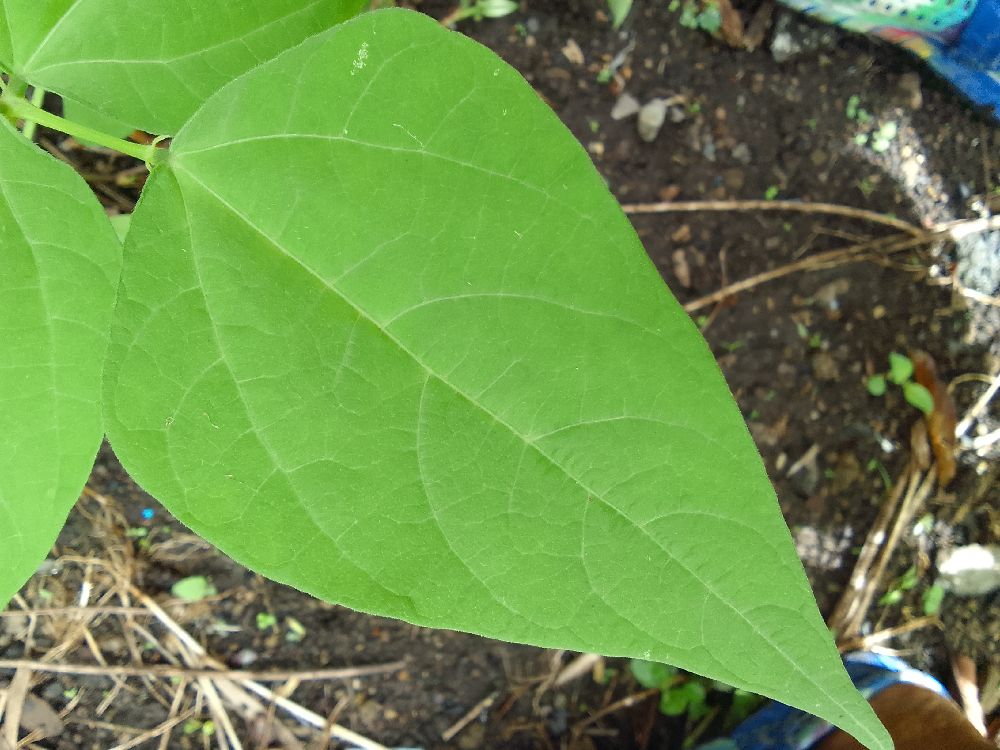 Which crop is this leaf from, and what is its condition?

common bean, healthy
